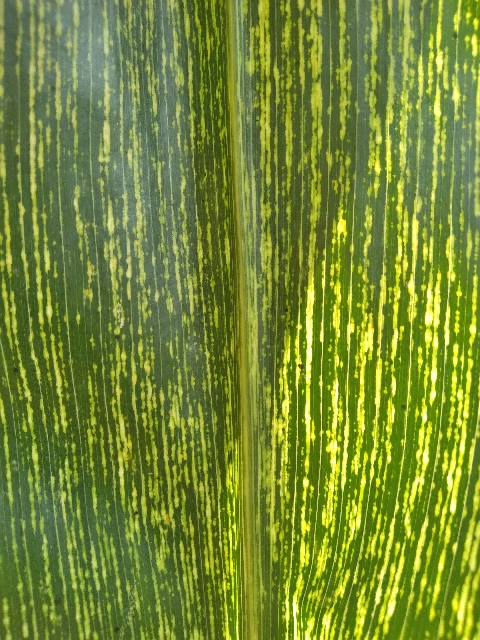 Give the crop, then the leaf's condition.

maize, maize streak virus
